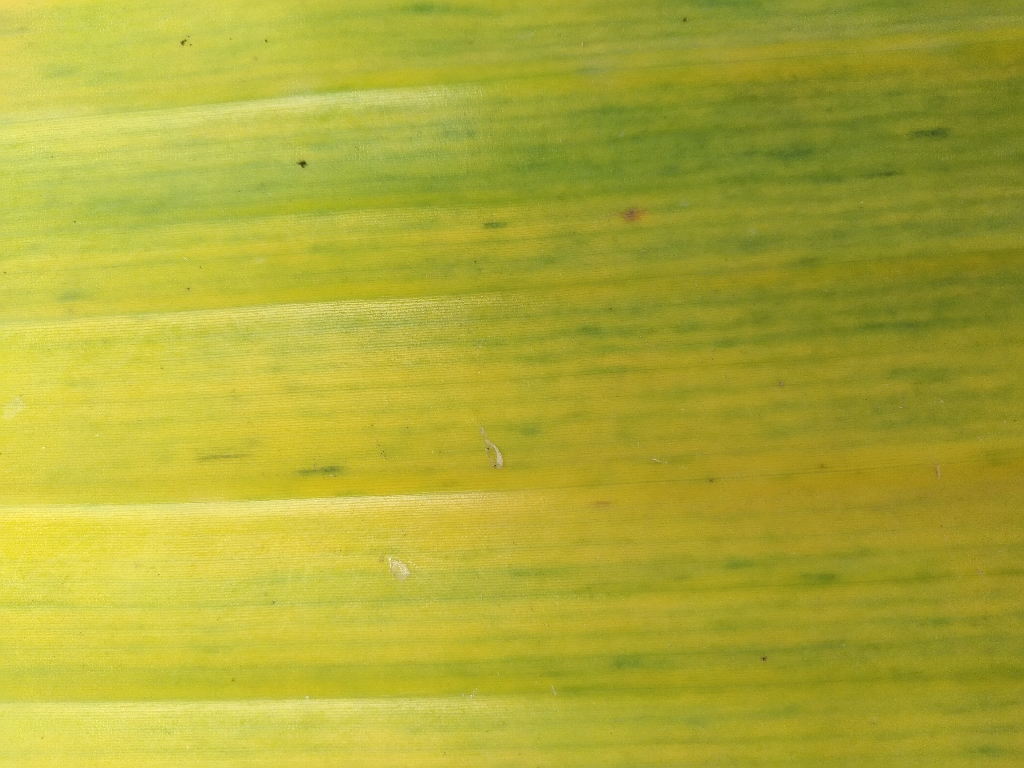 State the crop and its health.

banana, fusarium wilt race 1
